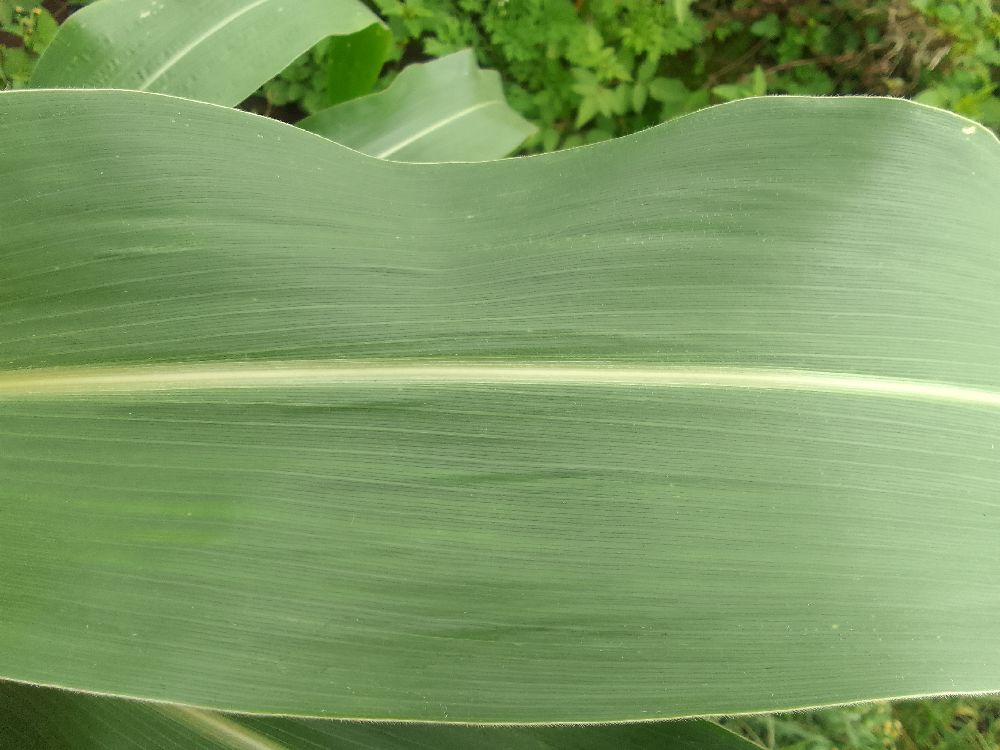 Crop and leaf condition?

maize, healthy
